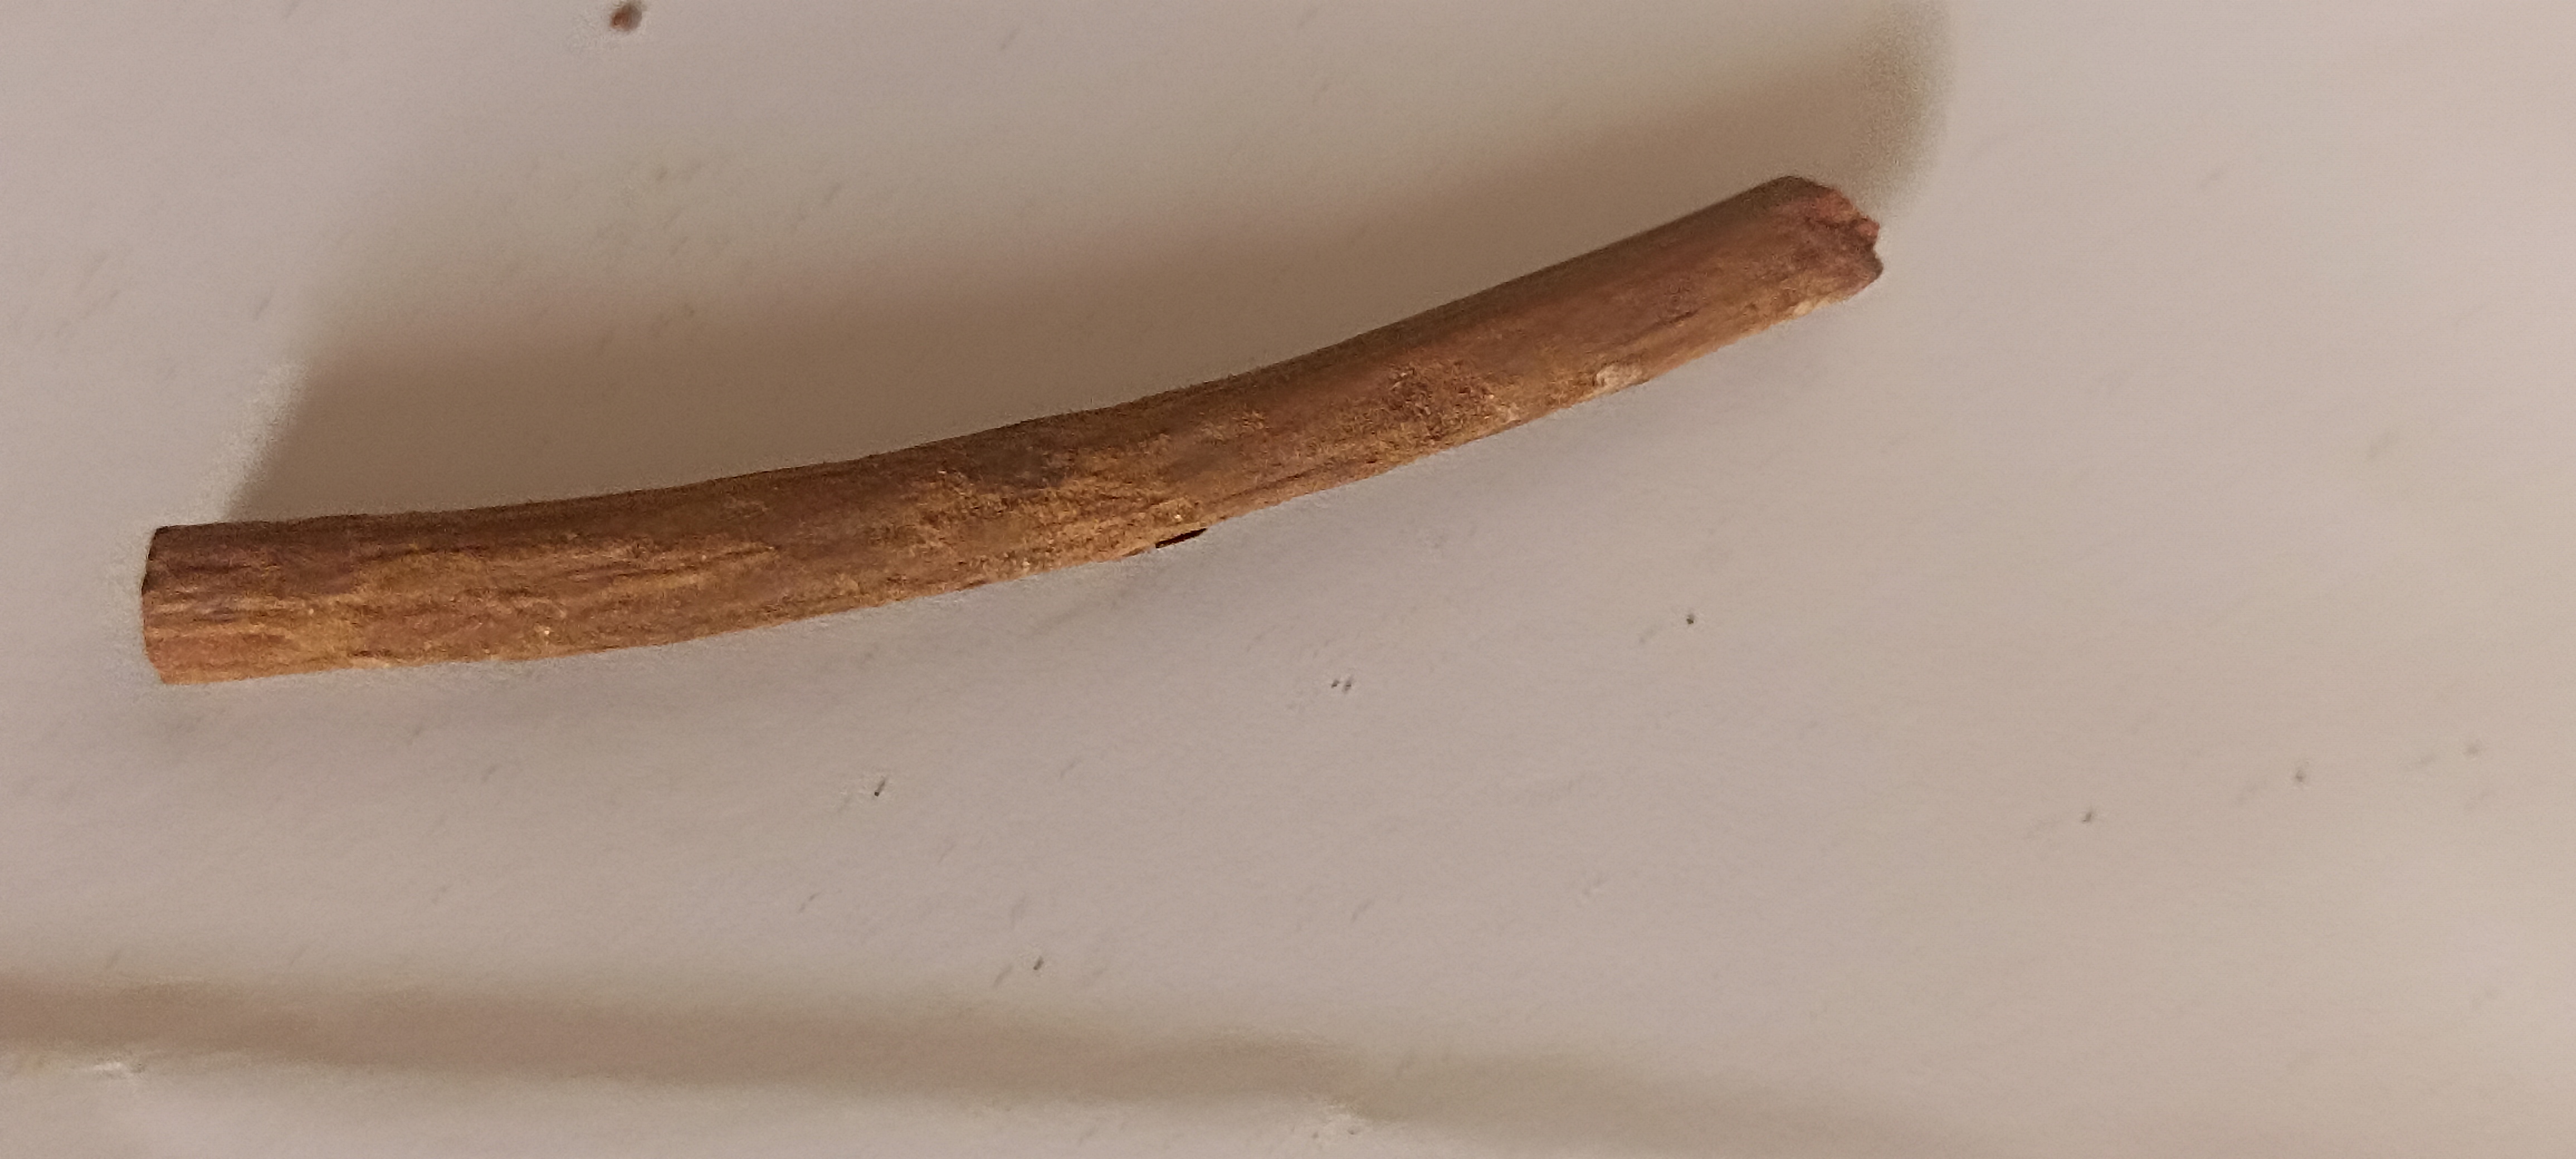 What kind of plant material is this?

manjistha
